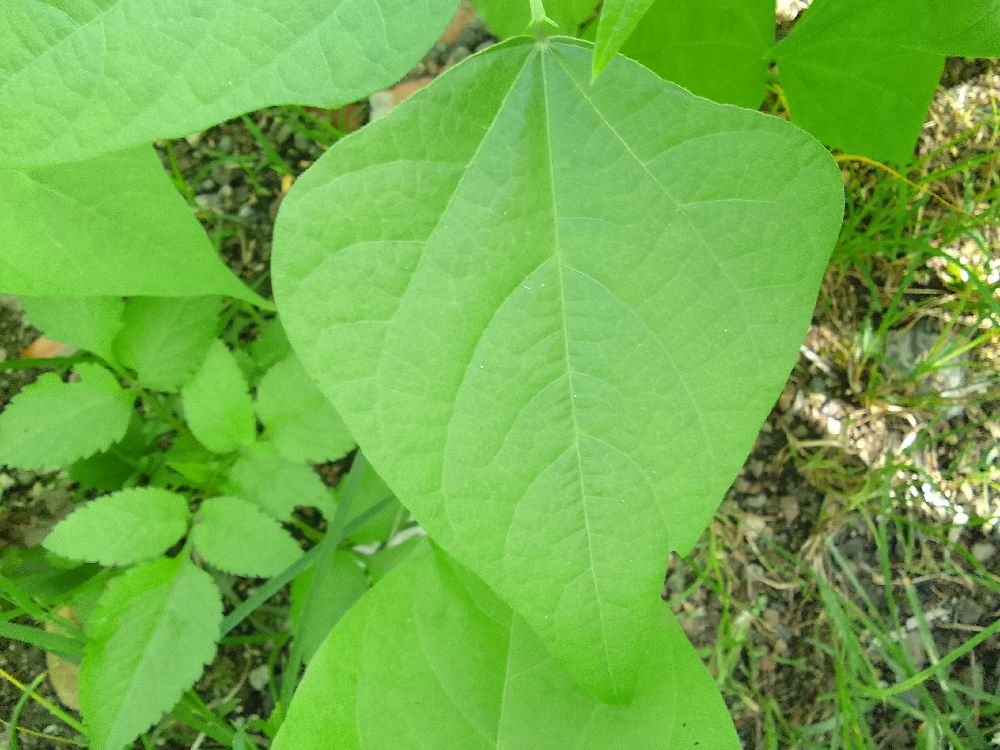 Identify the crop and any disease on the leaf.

common bean, healthy
